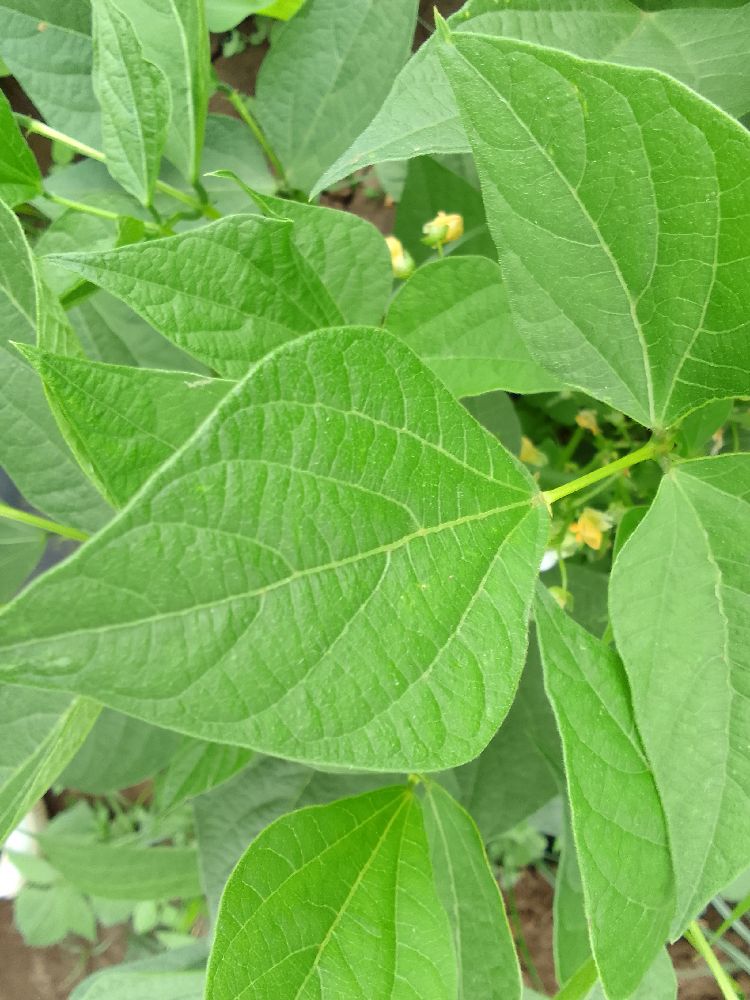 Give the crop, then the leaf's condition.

common bean, healthy
